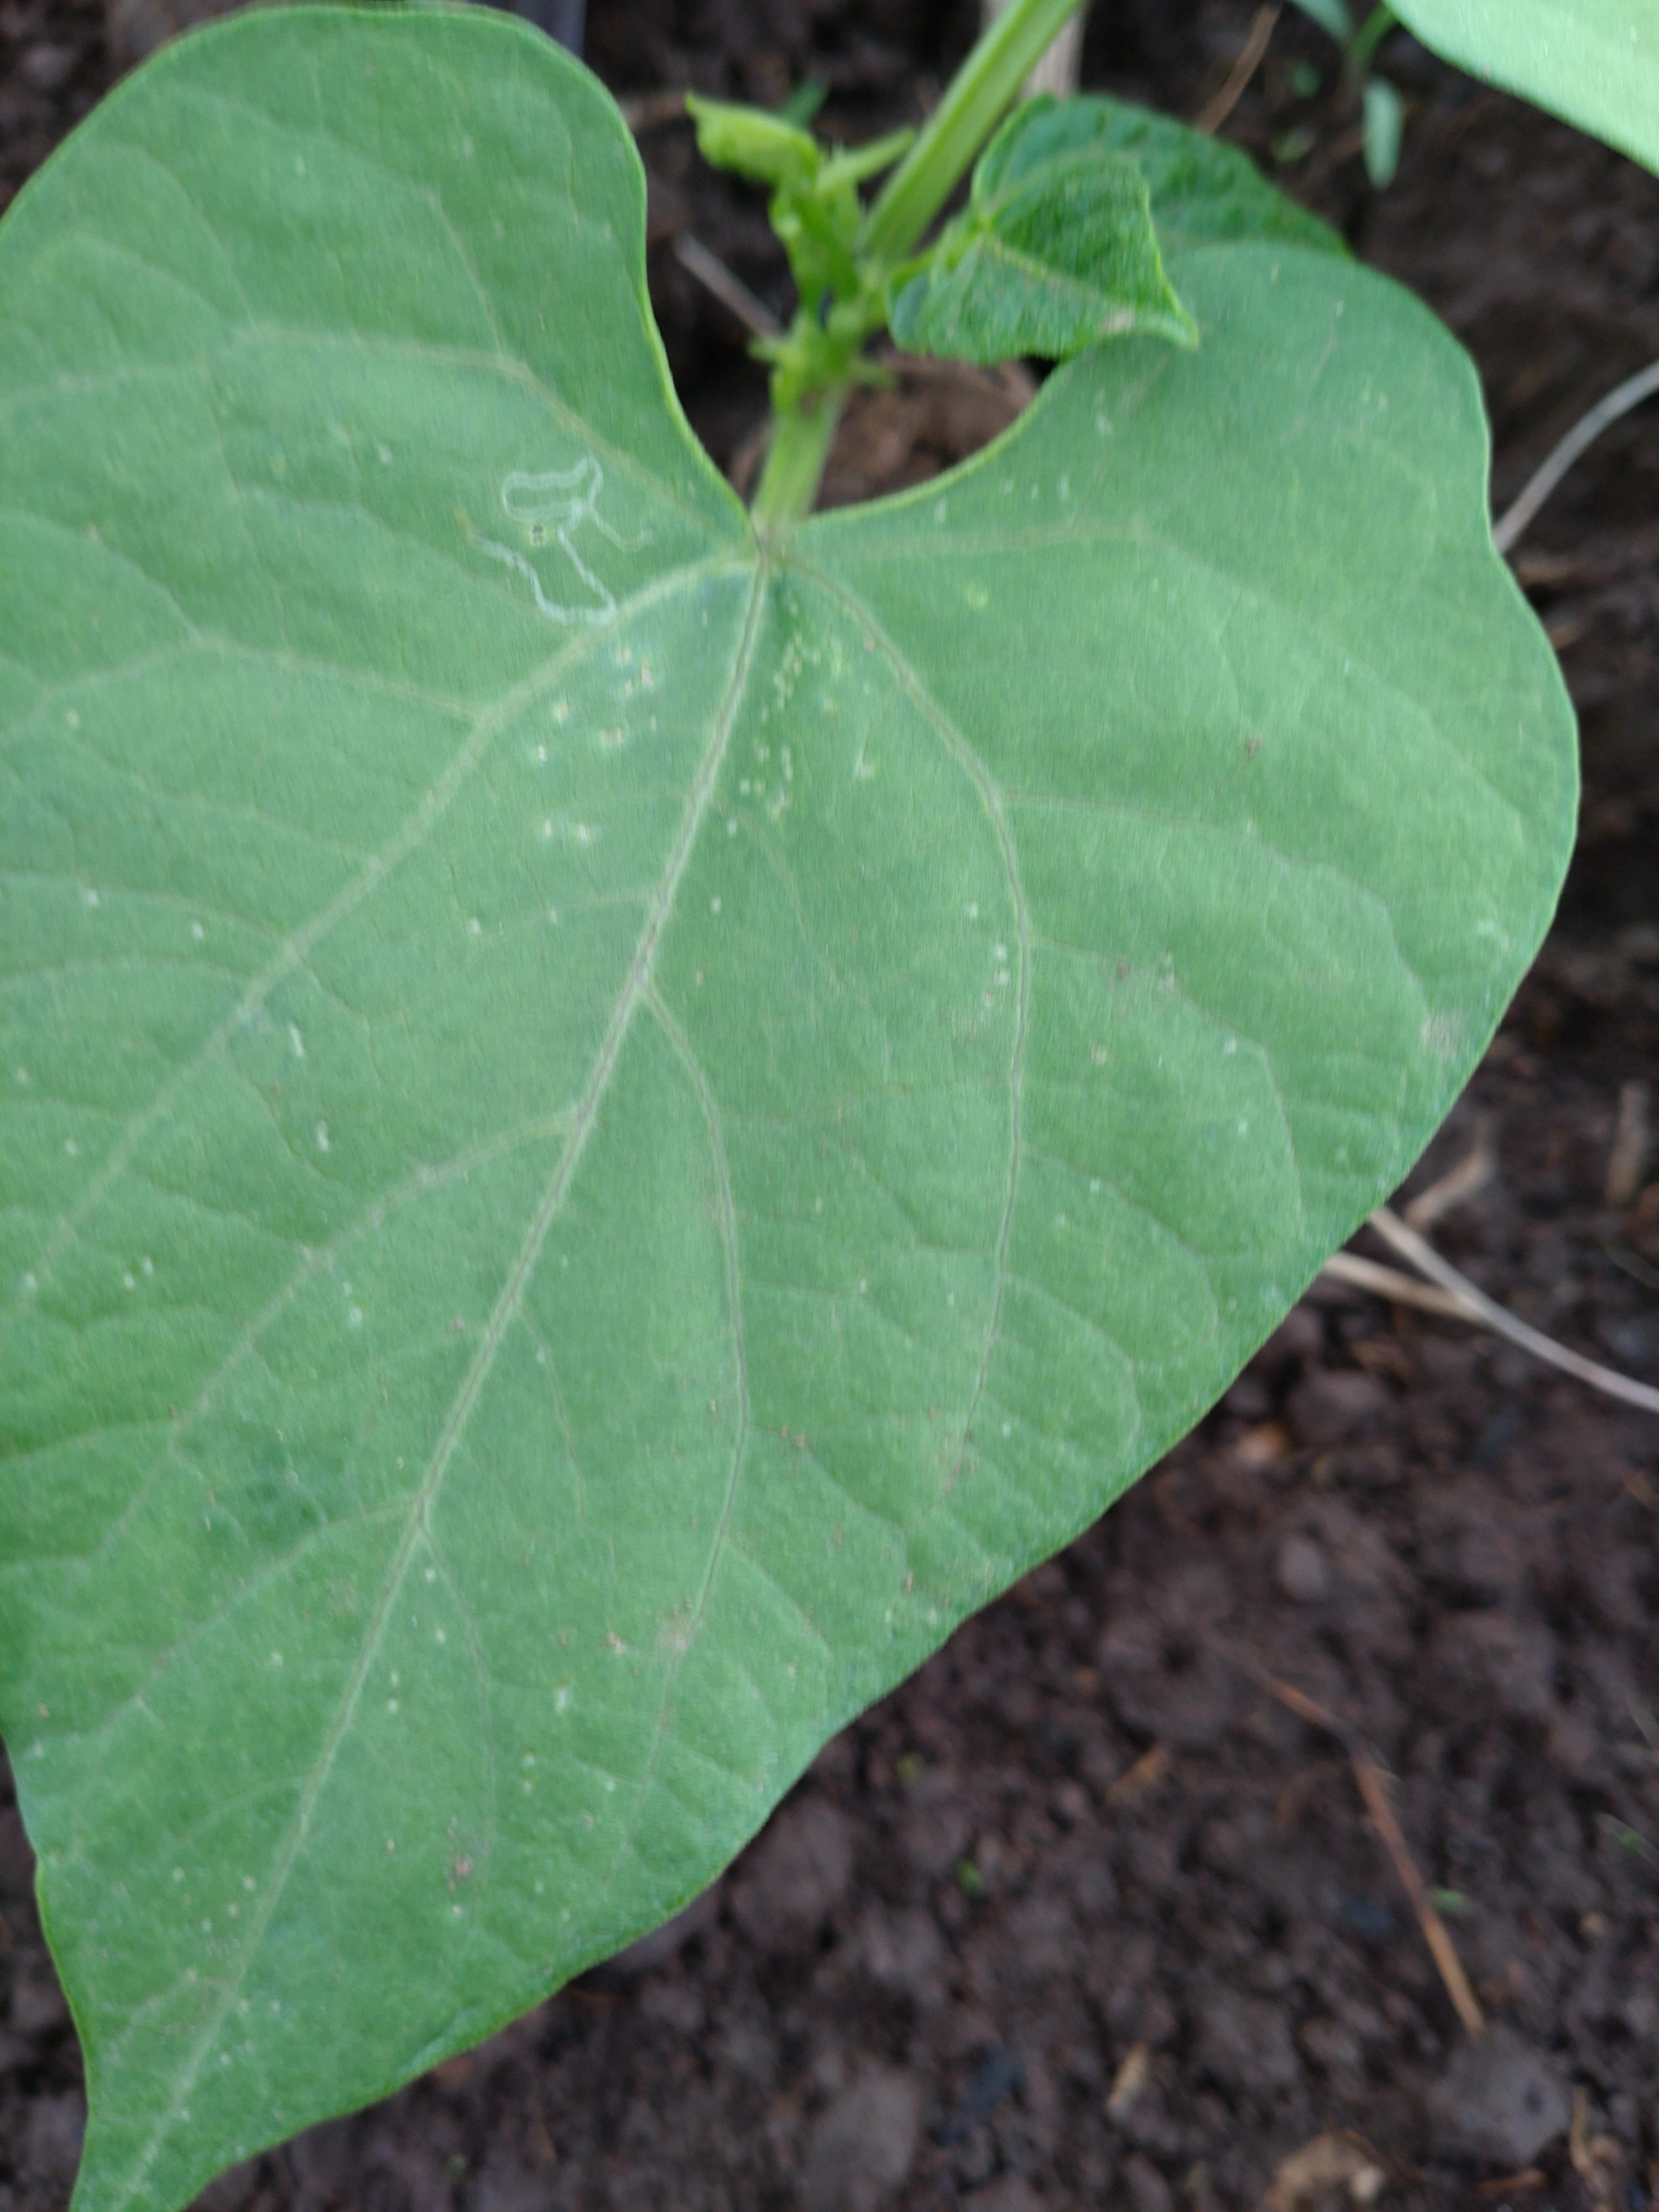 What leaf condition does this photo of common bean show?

healthy
